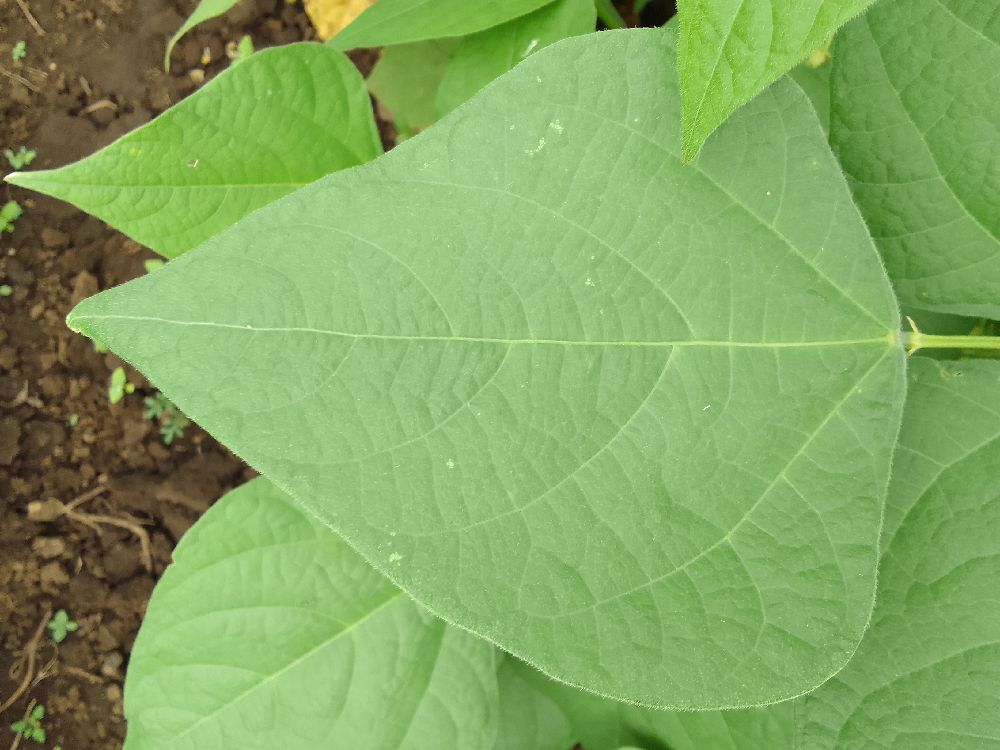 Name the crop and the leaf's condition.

common bean, healthy
